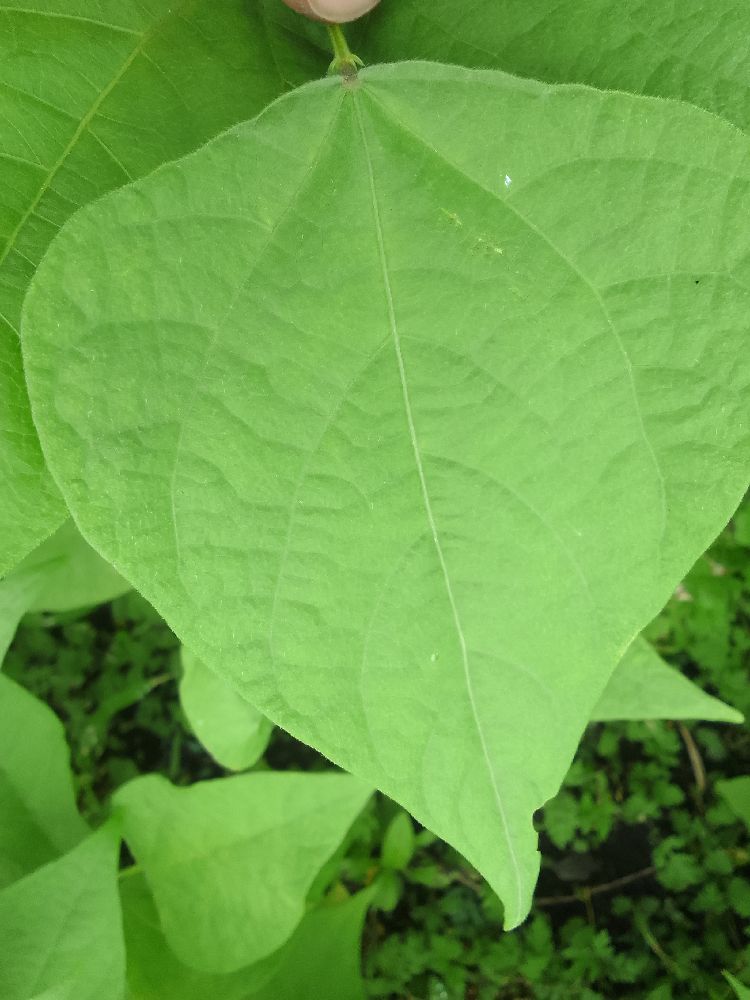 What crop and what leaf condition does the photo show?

common bean, healthy
